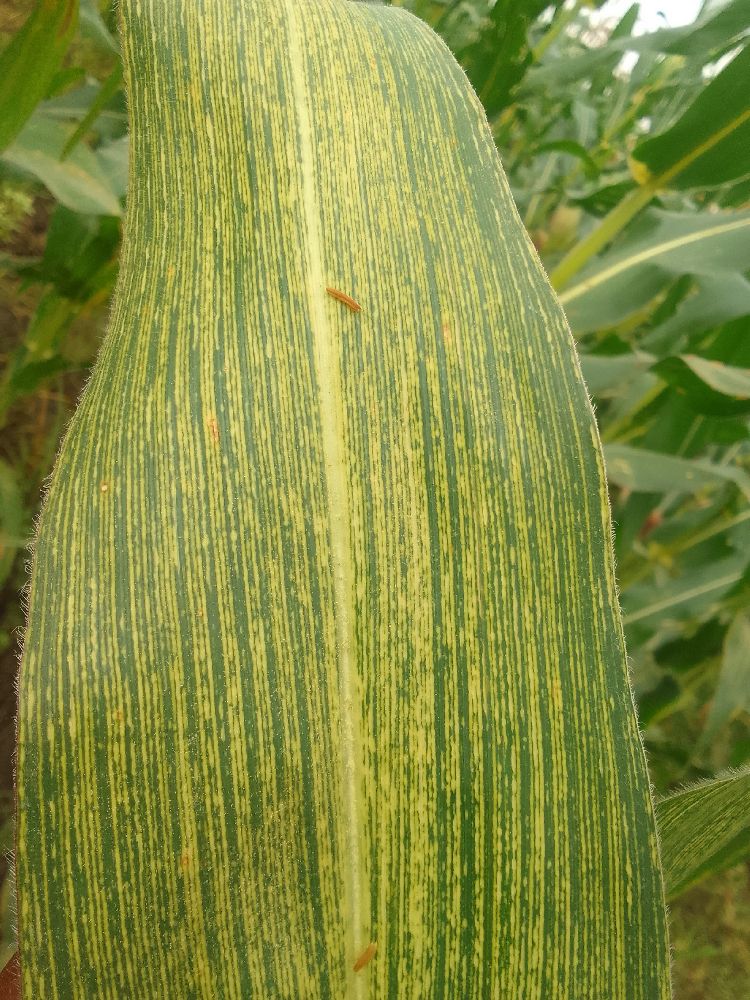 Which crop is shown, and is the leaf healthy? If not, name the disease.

maize, maize streak virus
